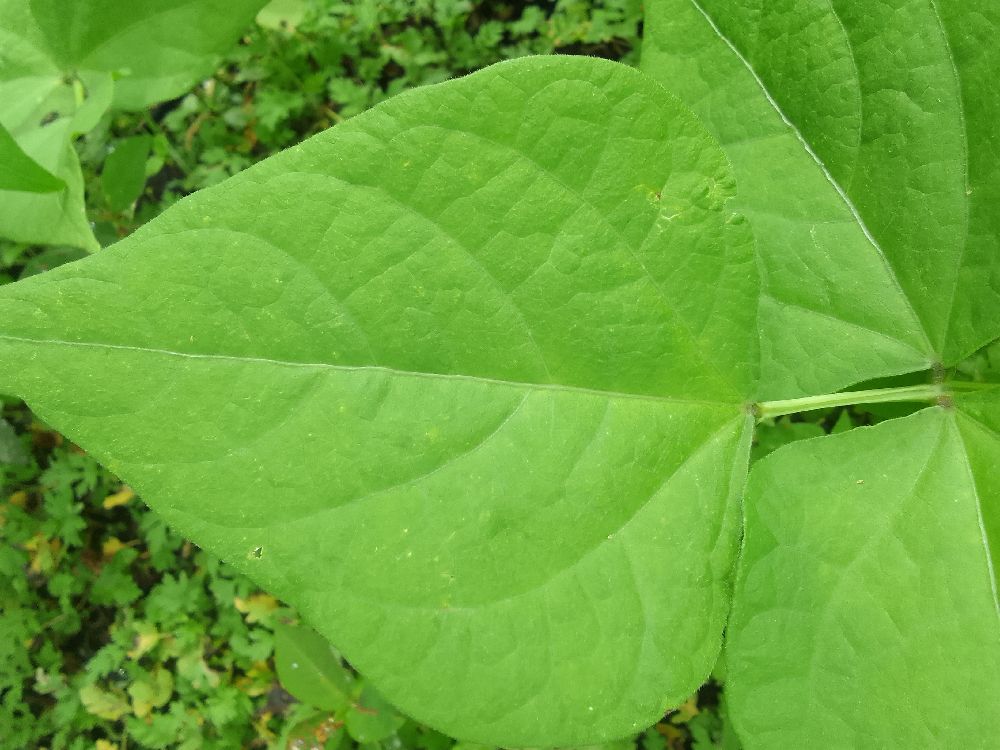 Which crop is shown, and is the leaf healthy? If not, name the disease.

common bean, healthy
